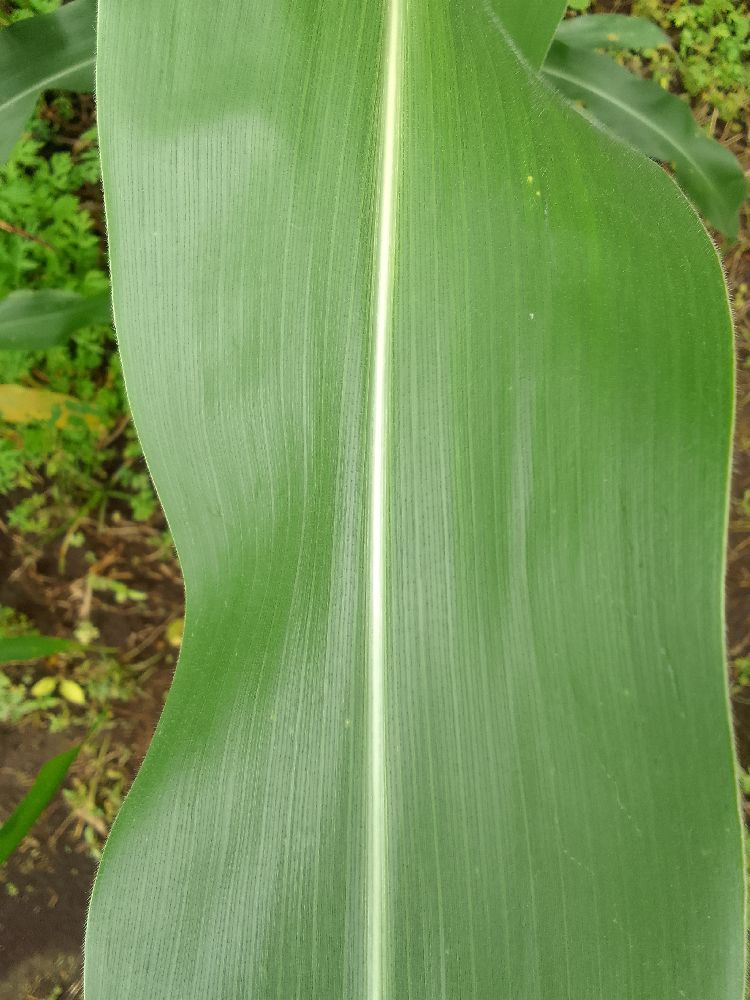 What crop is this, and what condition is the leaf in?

maize, healthy
